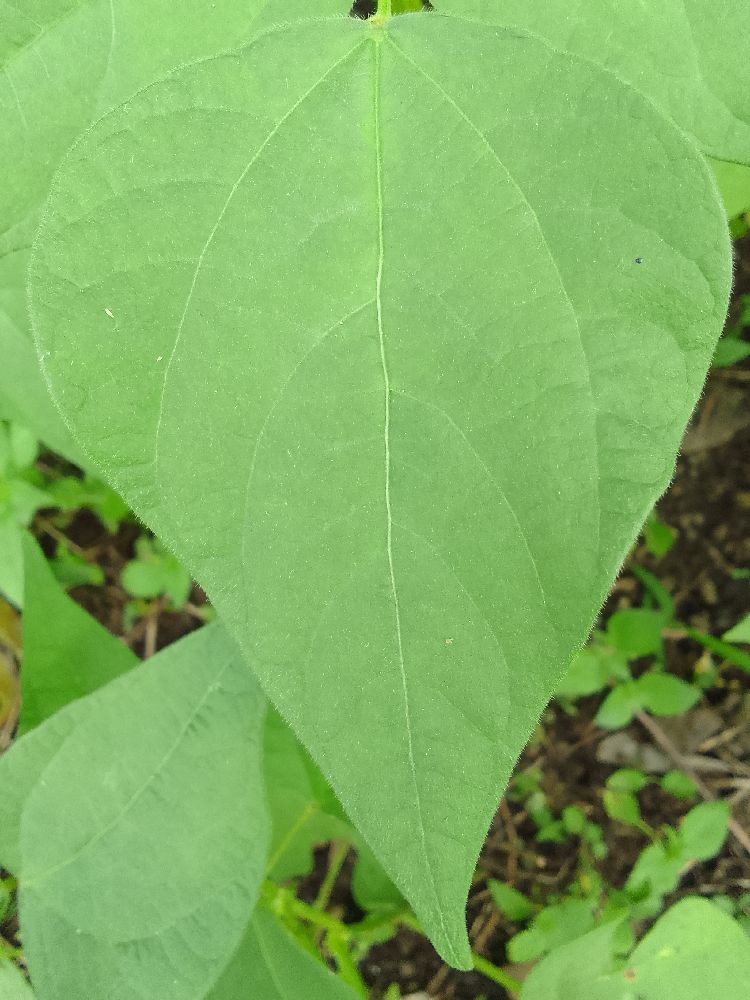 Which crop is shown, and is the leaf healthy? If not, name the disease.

common bean, healthy
